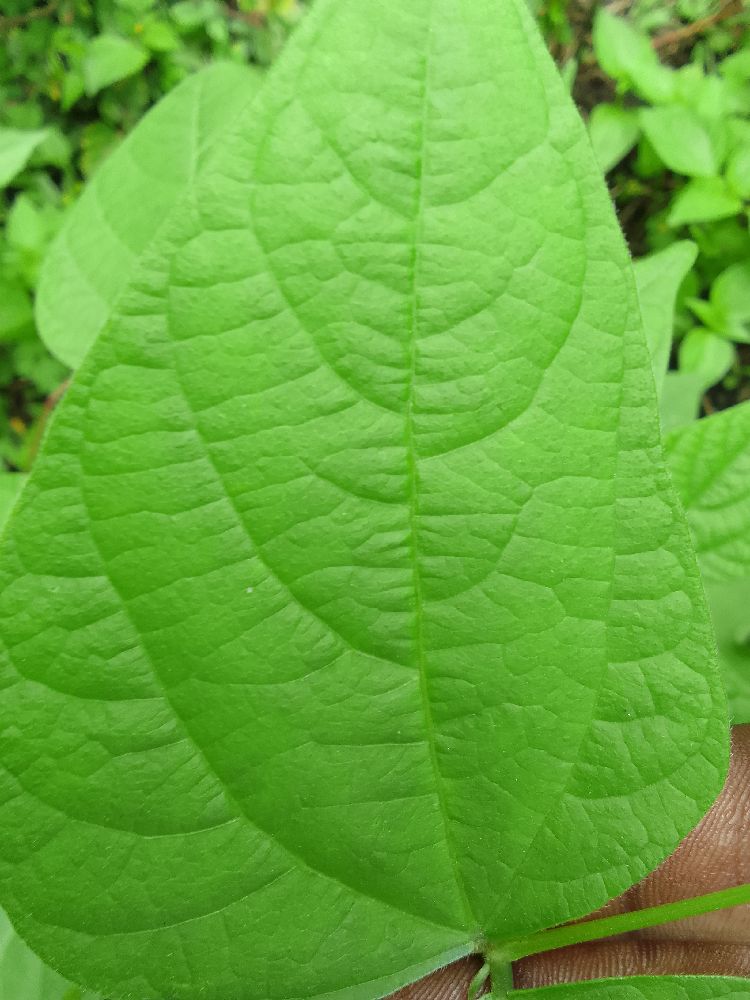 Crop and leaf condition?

common bean, healthy
